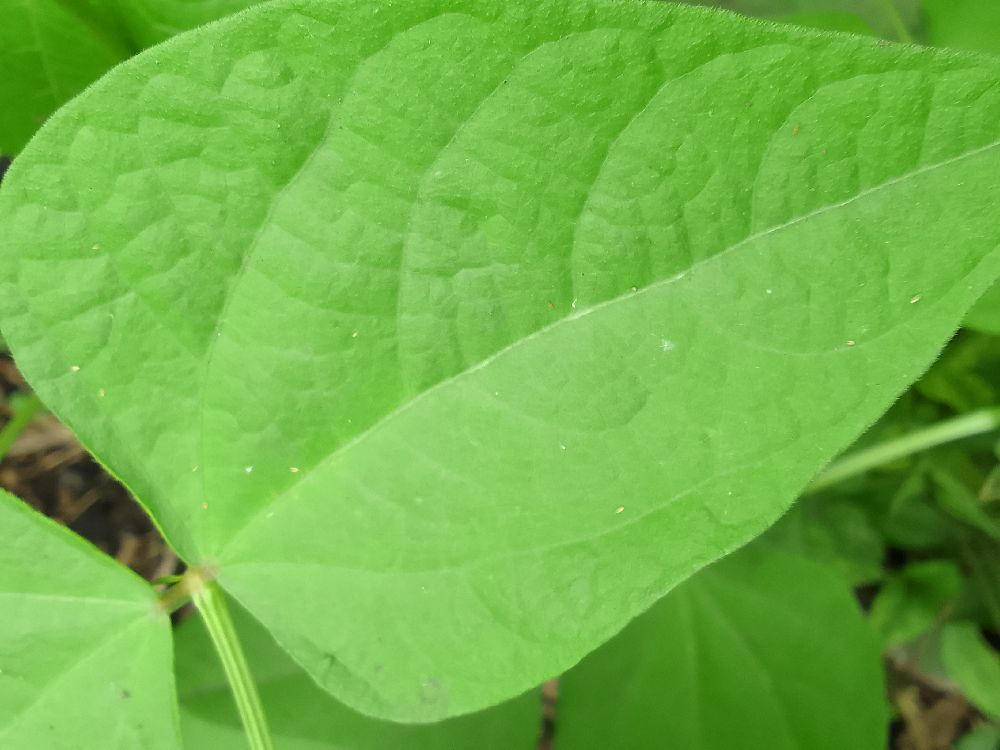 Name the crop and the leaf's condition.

common bean, healthy
